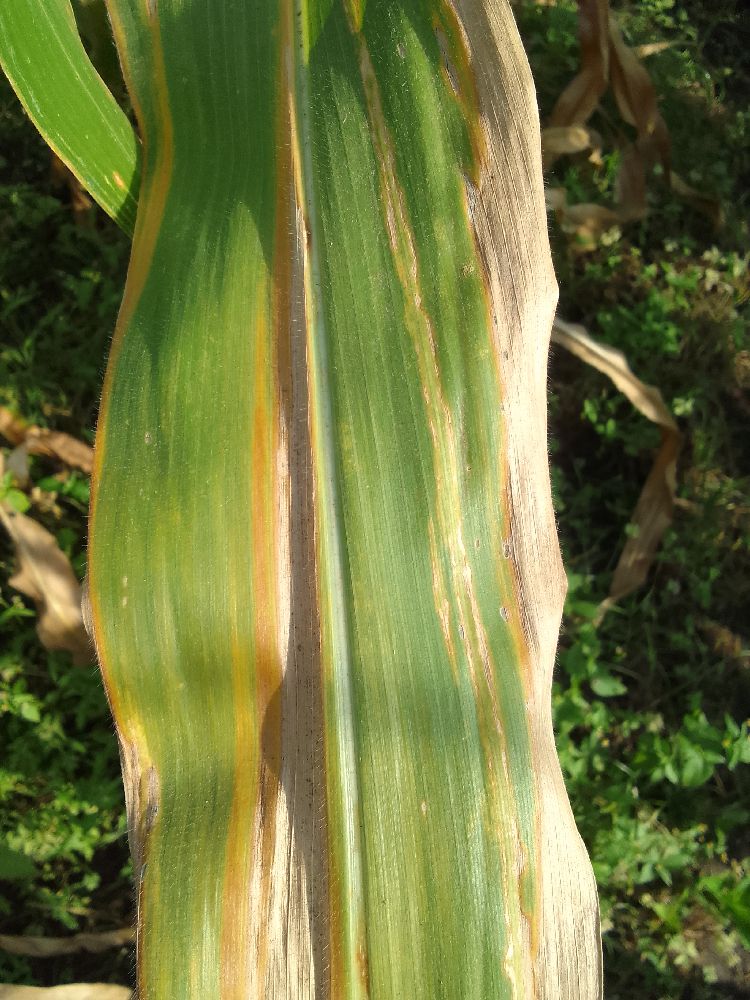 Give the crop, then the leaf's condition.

maize, maize lethal necrosis
